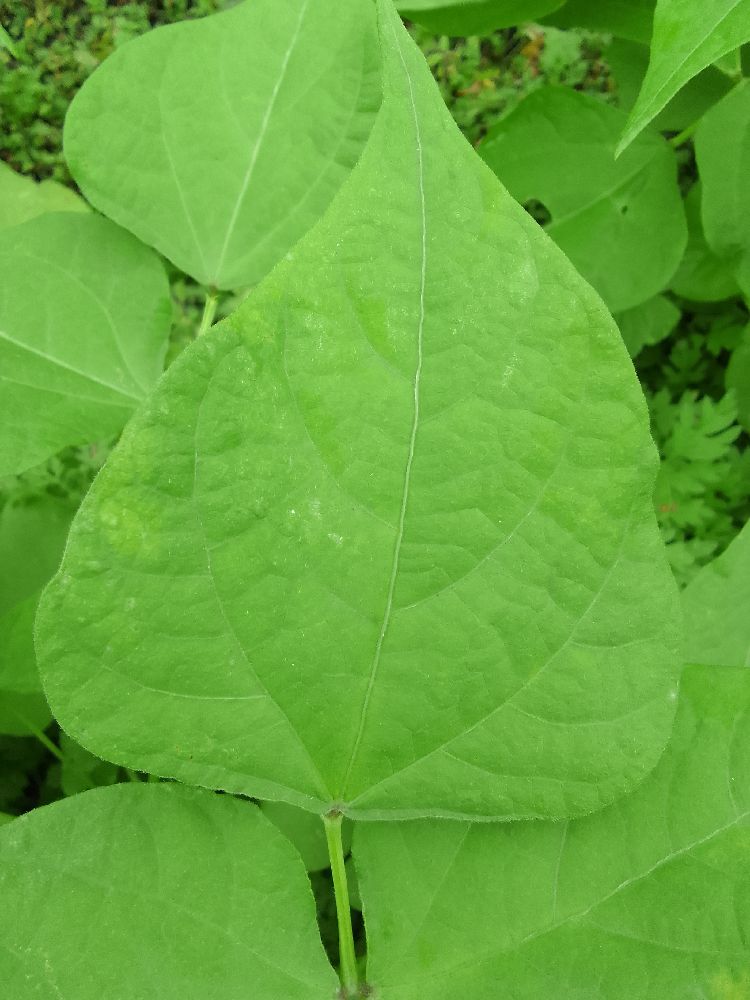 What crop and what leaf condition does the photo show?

common bean, healthy
